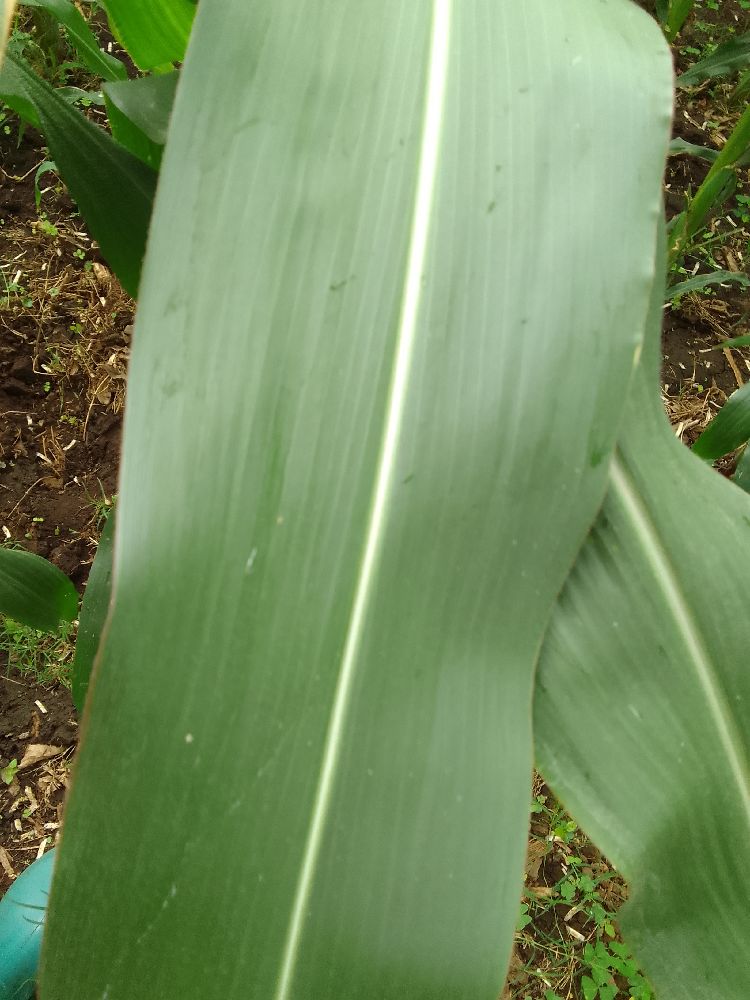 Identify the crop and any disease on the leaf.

maize, healthy
